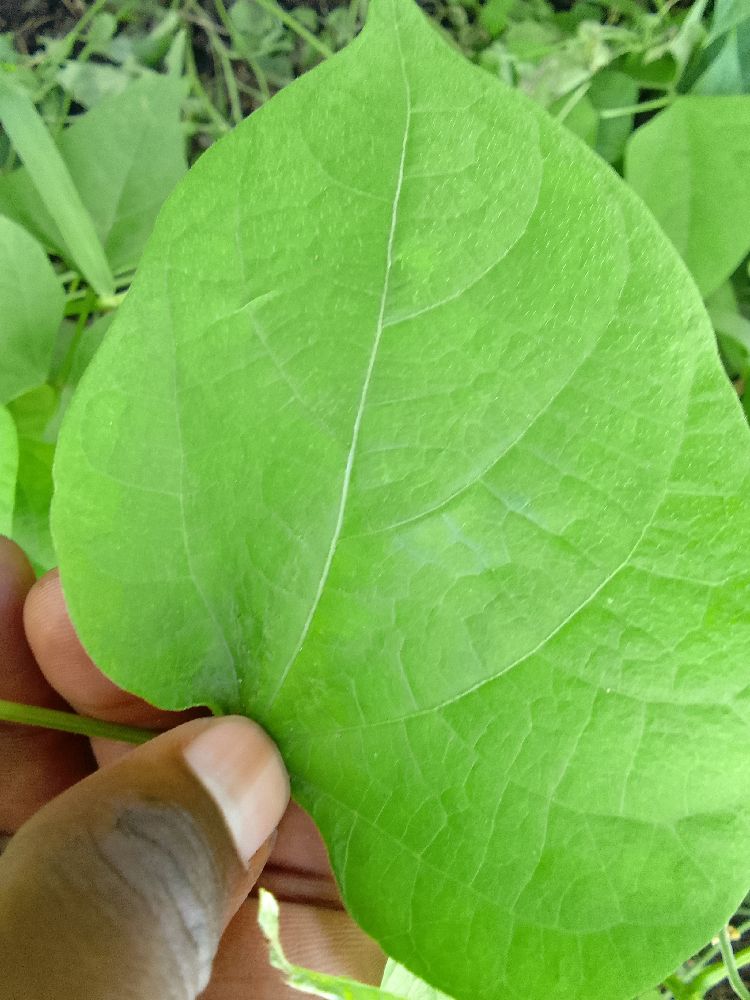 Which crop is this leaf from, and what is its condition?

common bean, healthy
